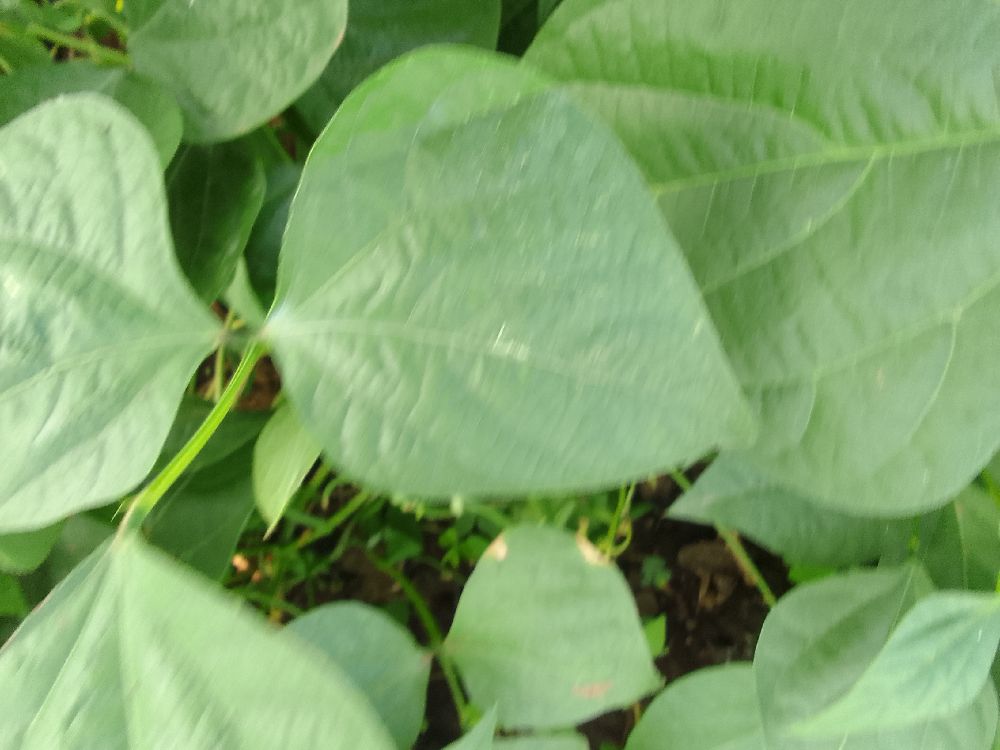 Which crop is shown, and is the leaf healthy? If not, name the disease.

common bean, healthy
